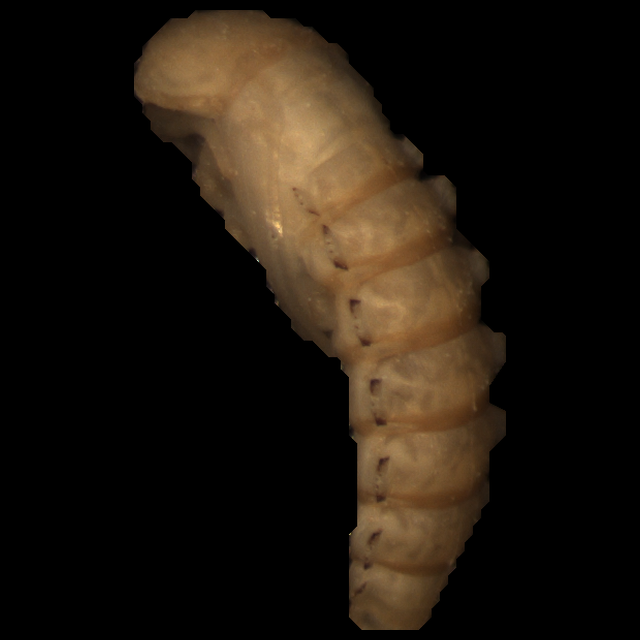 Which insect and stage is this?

mealworm pupa
